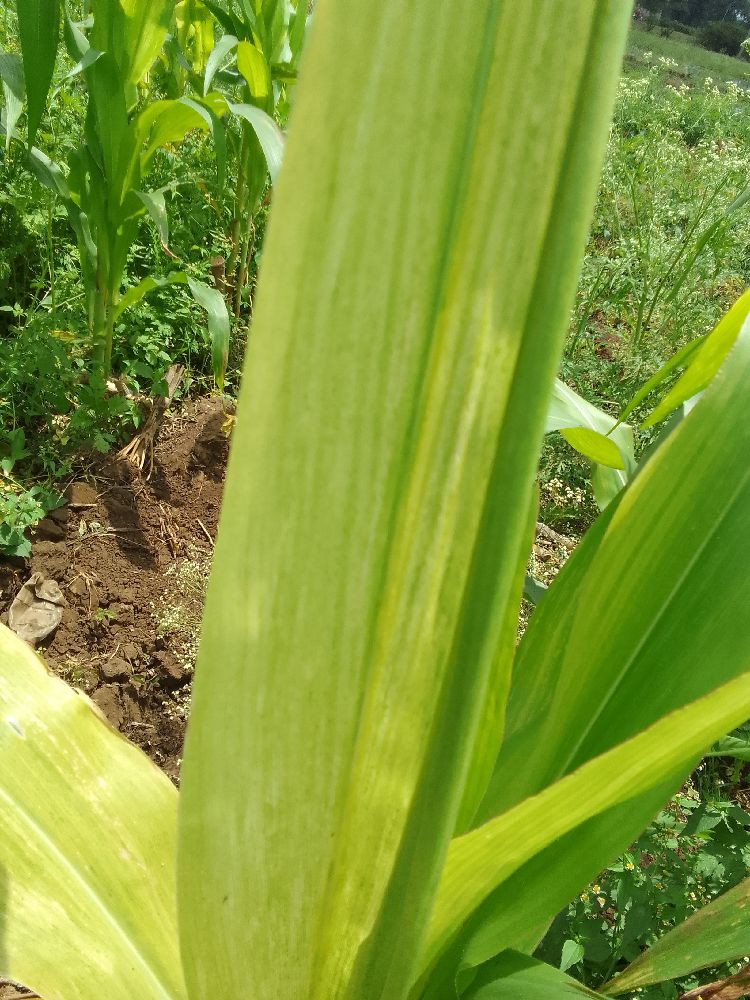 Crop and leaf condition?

maize, maize lethal necrosis
